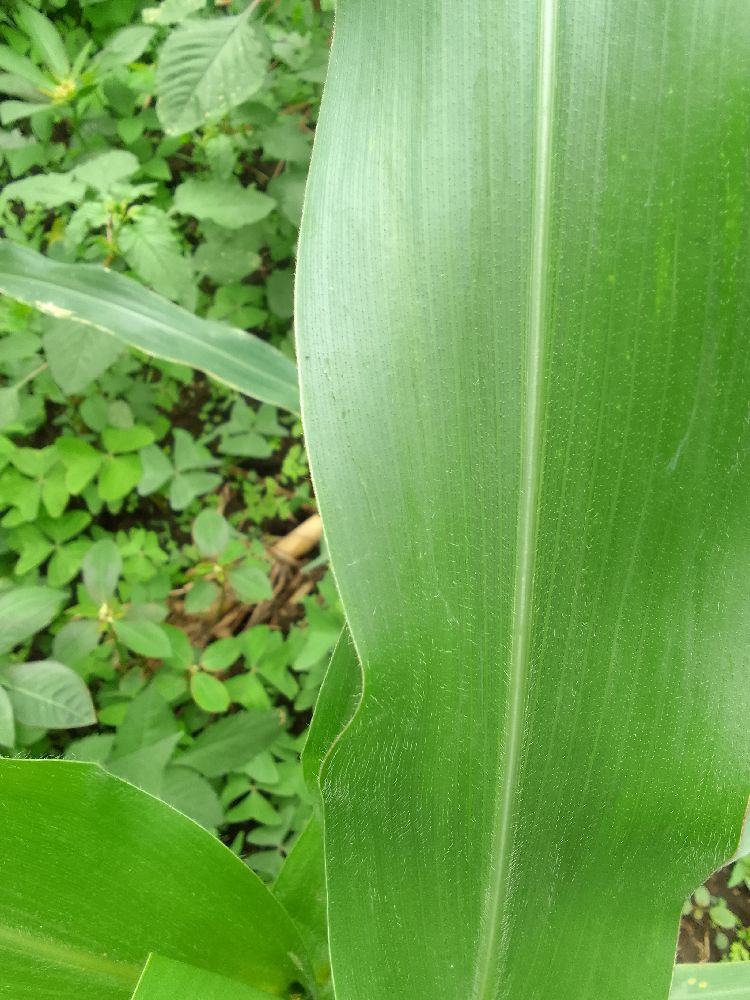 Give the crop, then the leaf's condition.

maize, healthy
